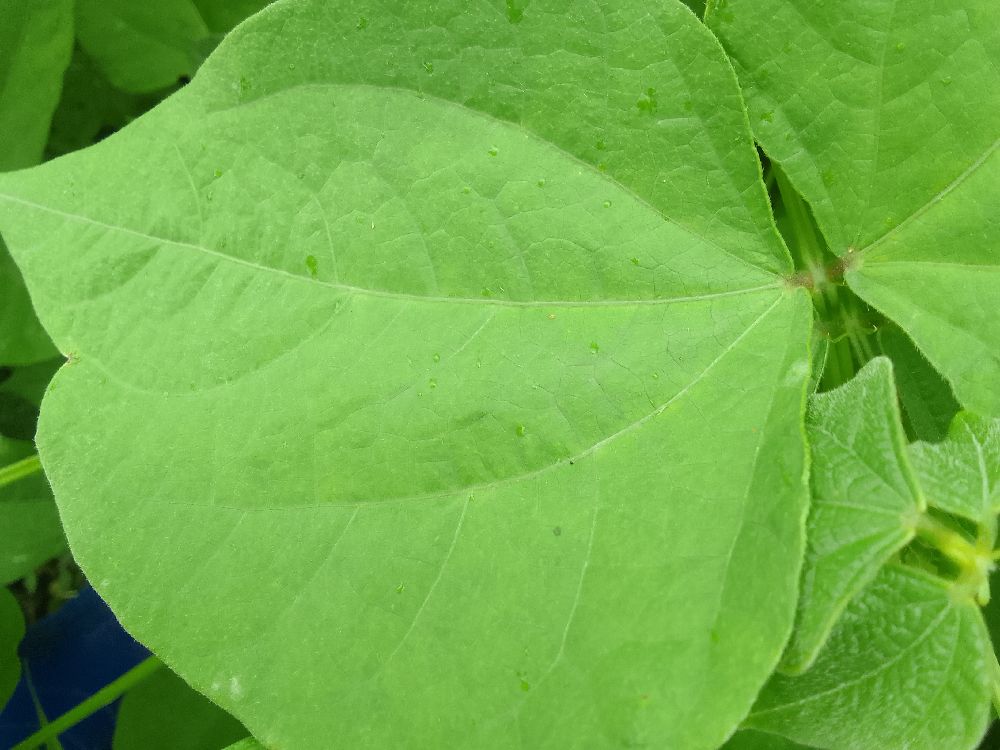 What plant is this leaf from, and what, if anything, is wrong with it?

common bean, healthy
